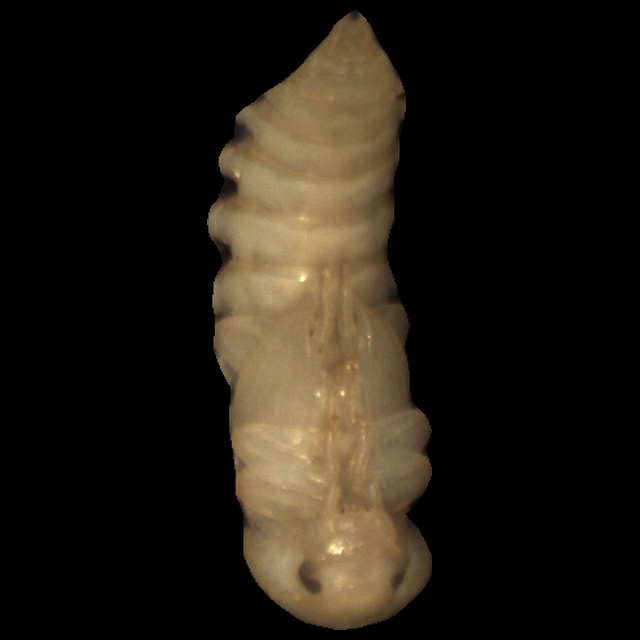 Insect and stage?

mealworm pupa
